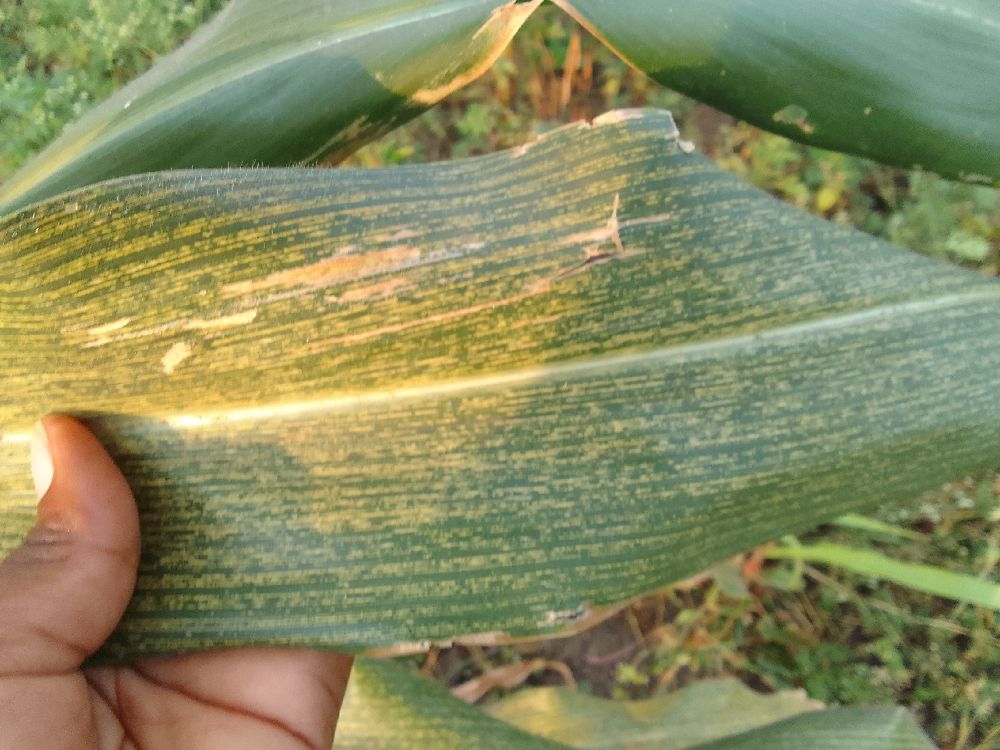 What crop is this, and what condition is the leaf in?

maize, maize streak virus
